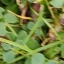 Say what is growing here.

unstructured weed
